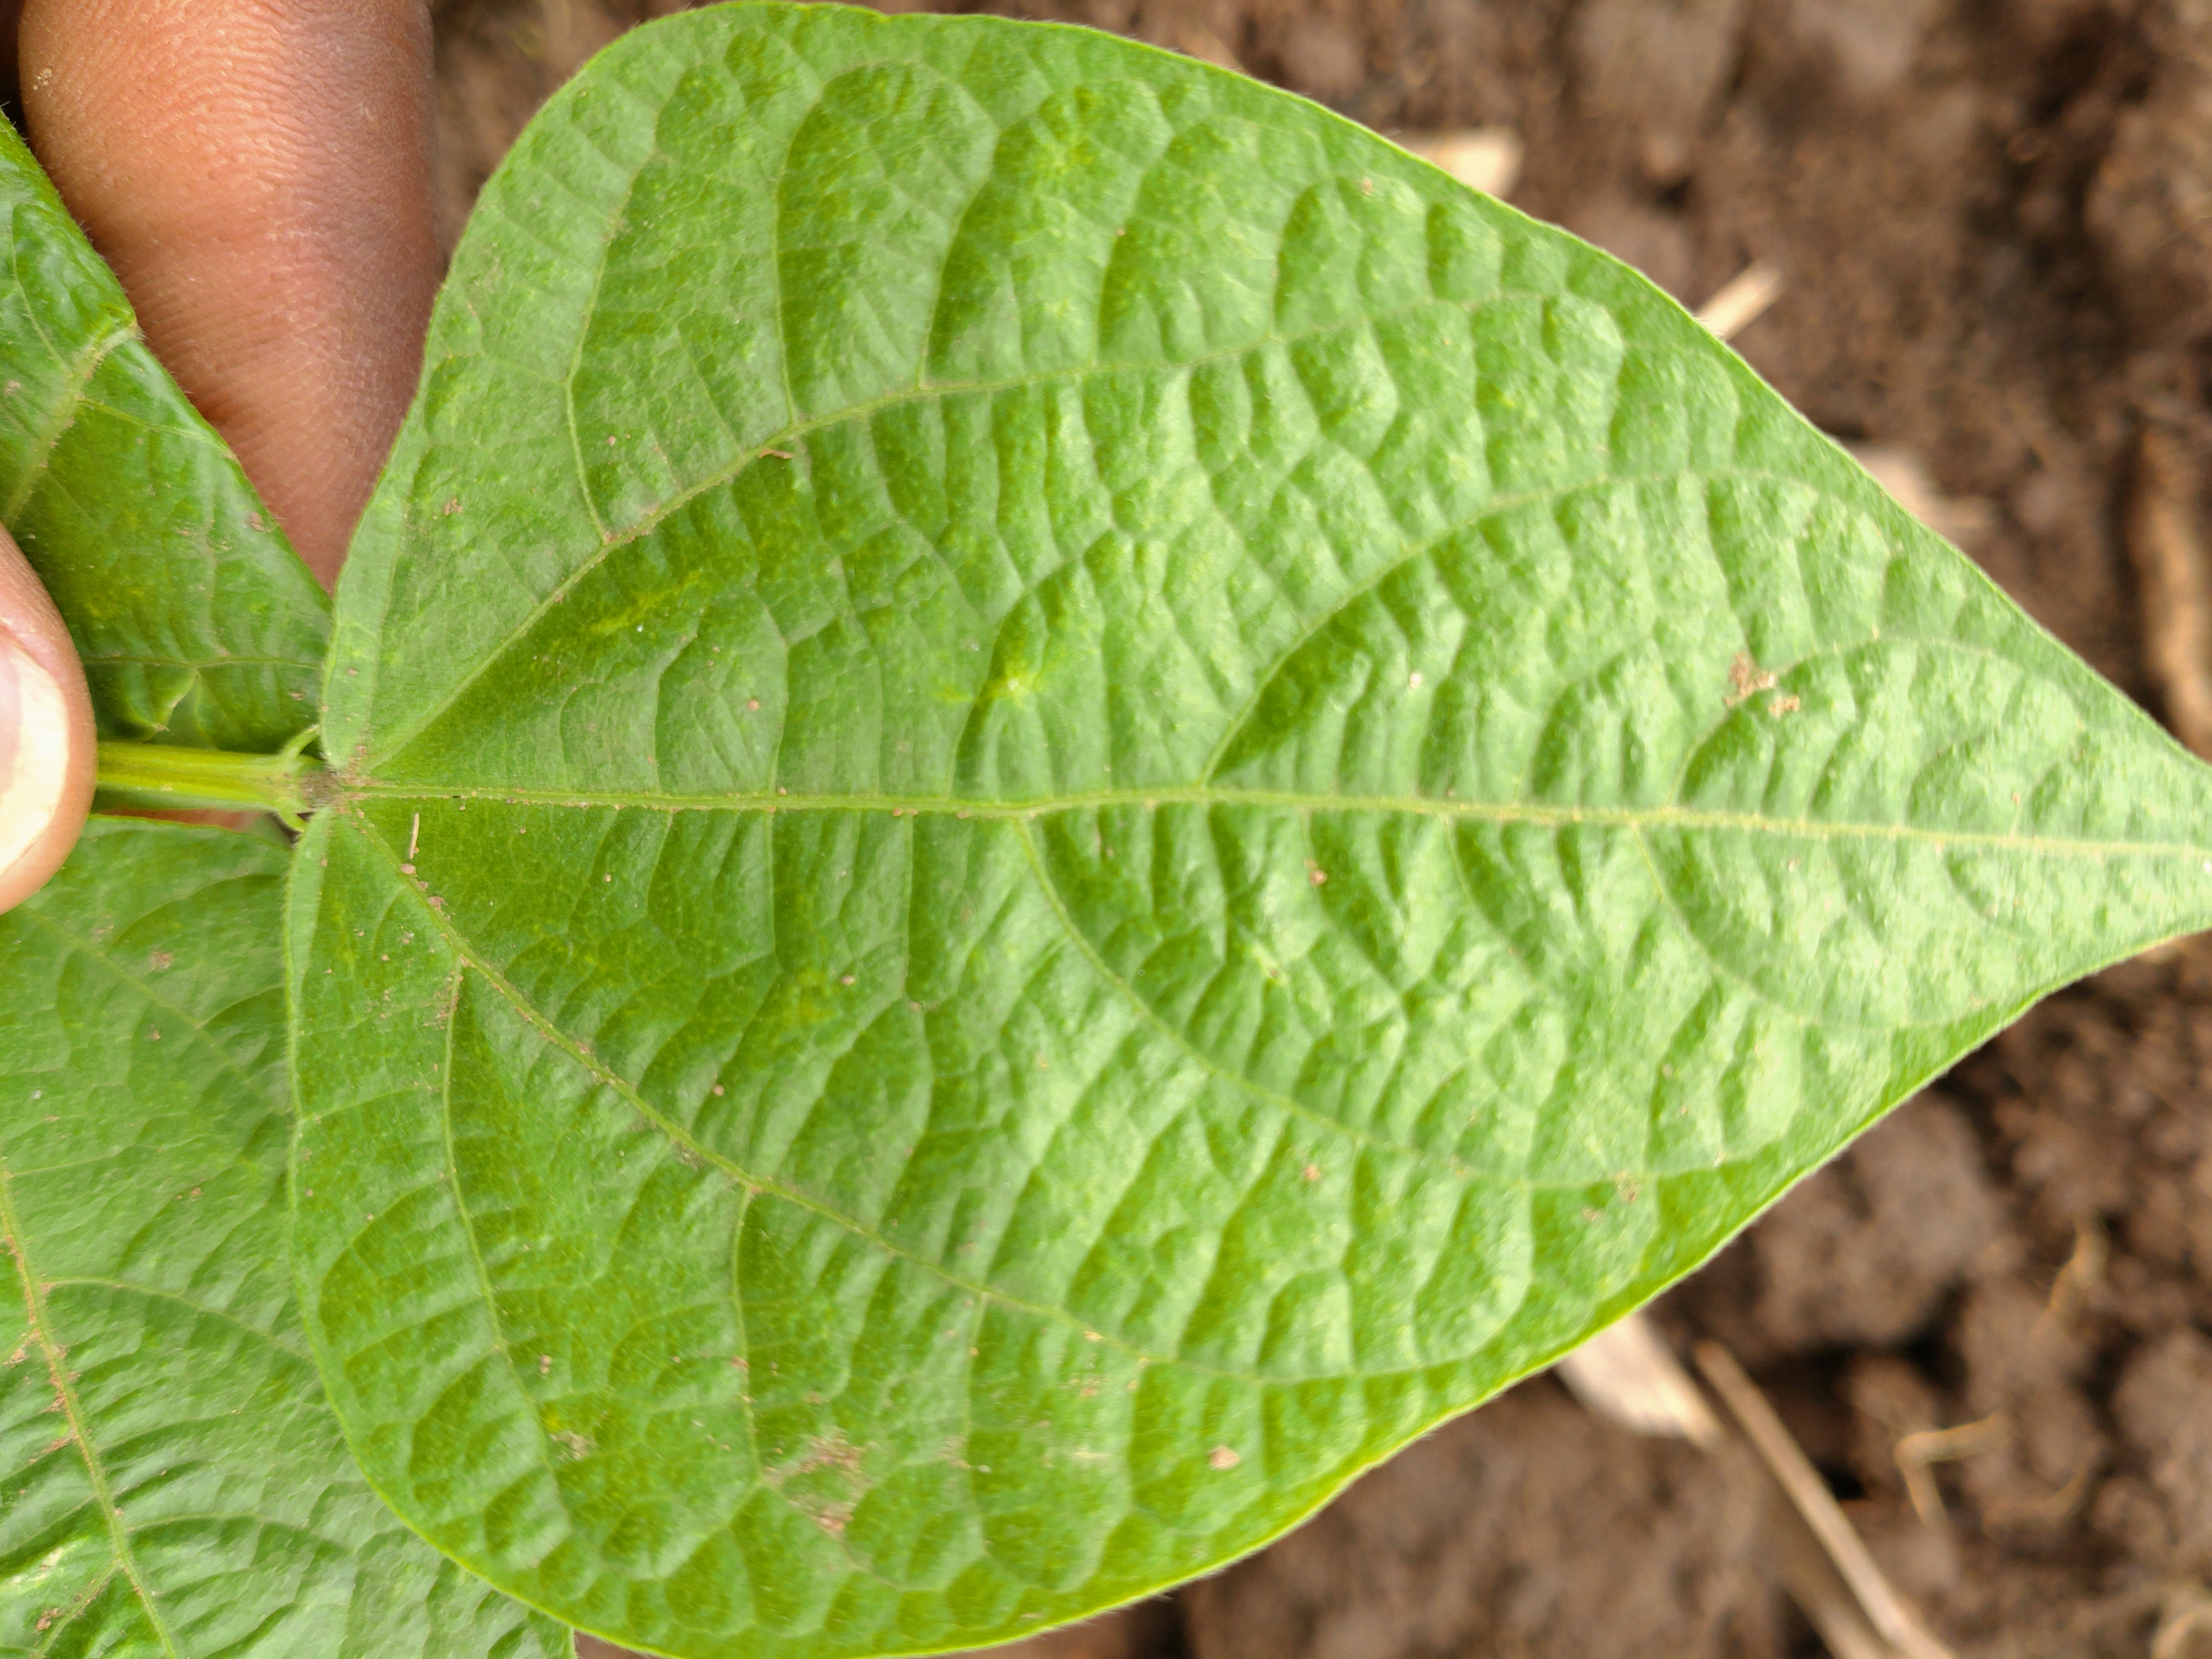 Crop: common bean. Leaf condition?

healthy
